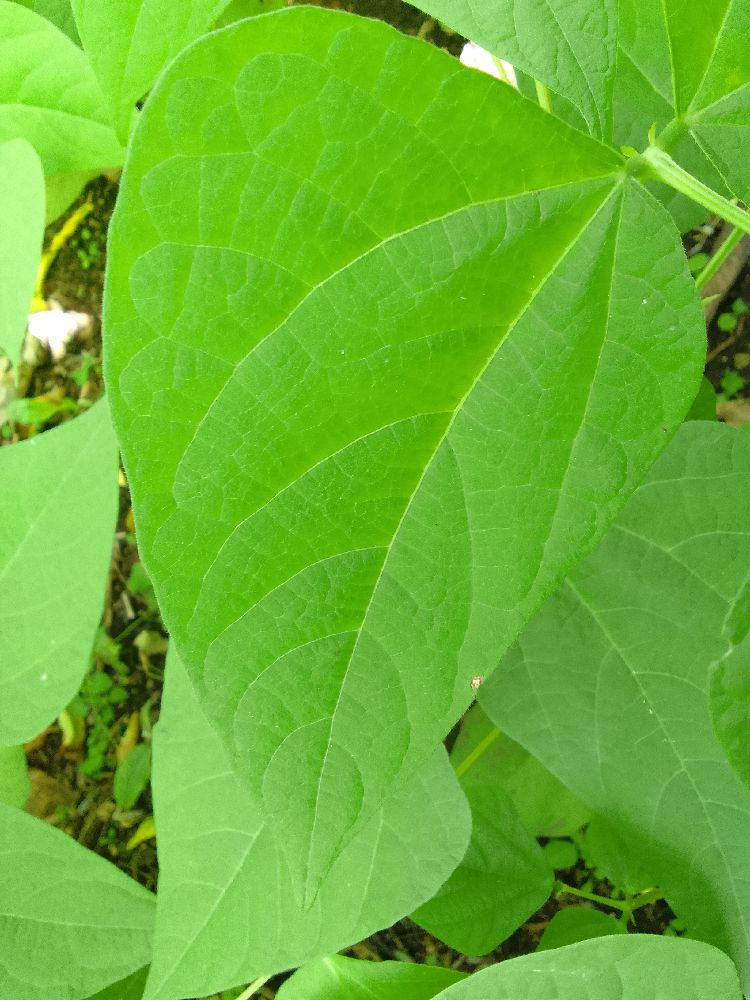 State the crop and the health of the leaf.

common bean, healthy
